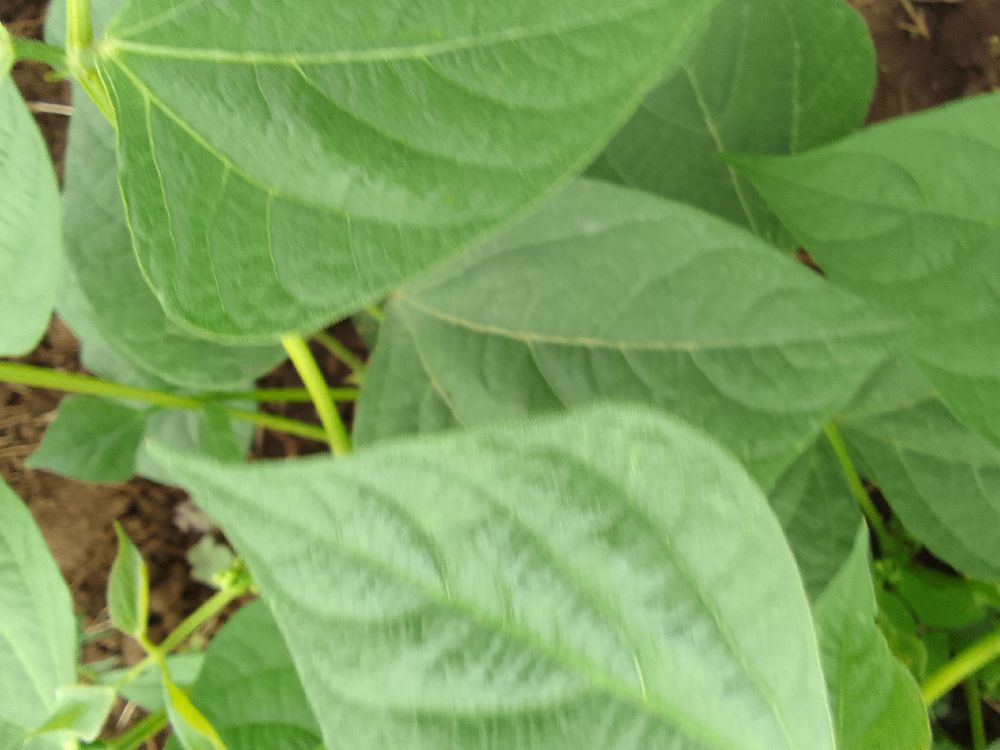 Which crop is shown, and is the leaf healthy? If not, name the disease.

common bean, healthy
